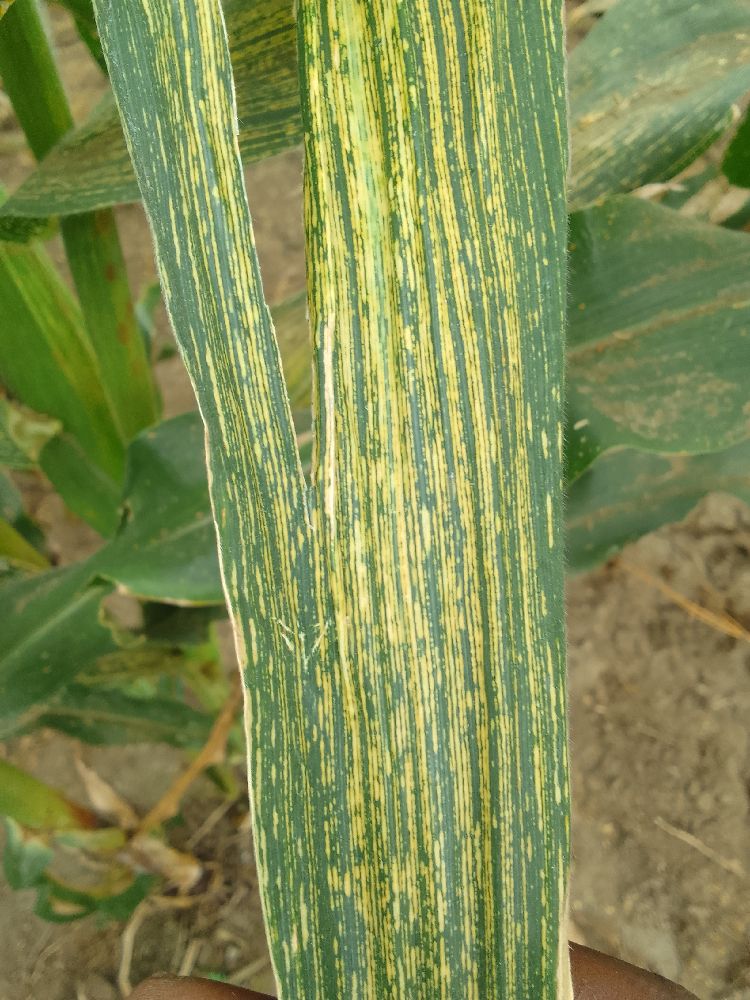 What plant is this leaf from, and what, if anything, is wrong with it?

maize, maize streak virus
